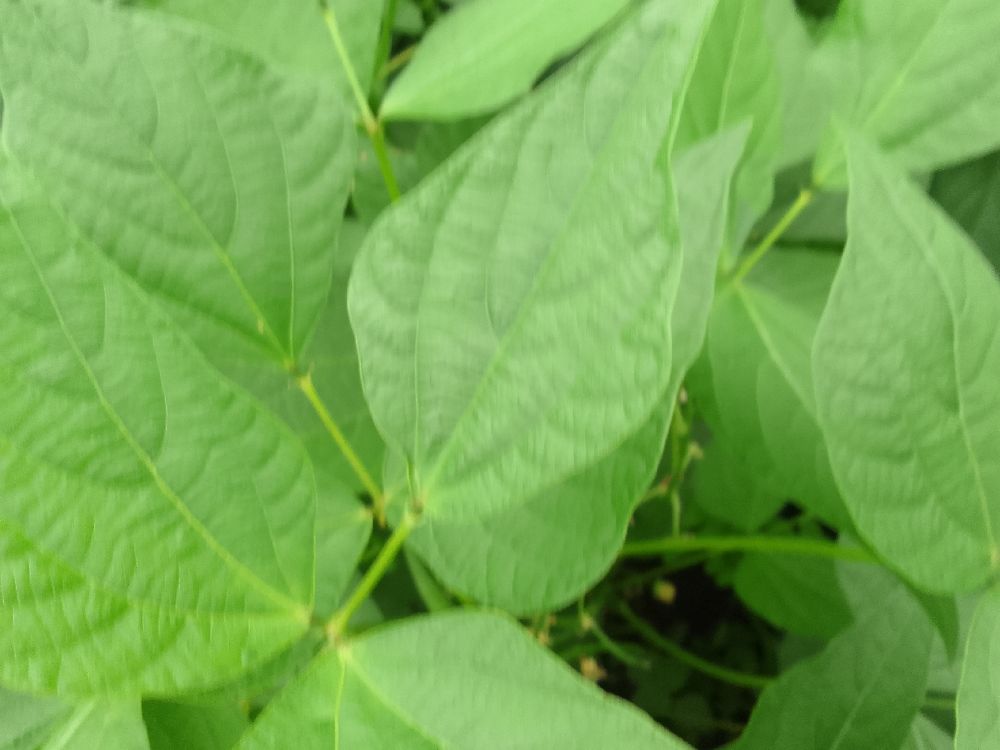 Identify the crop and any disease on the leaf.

common bean, healthy
